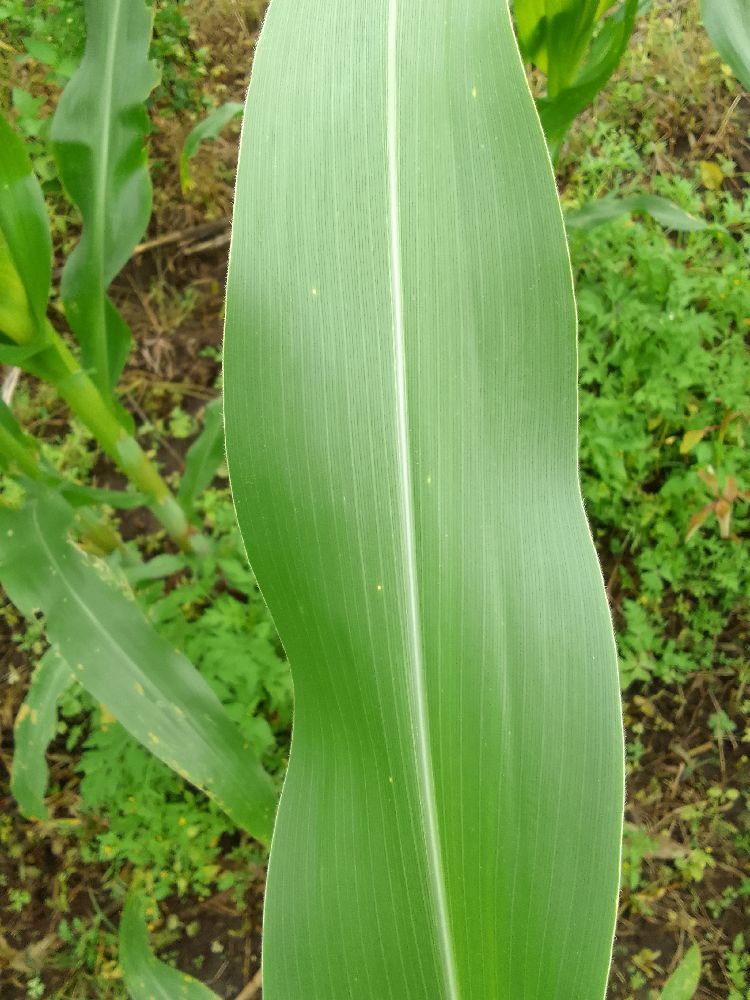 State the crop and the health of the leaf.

maize, healthy
